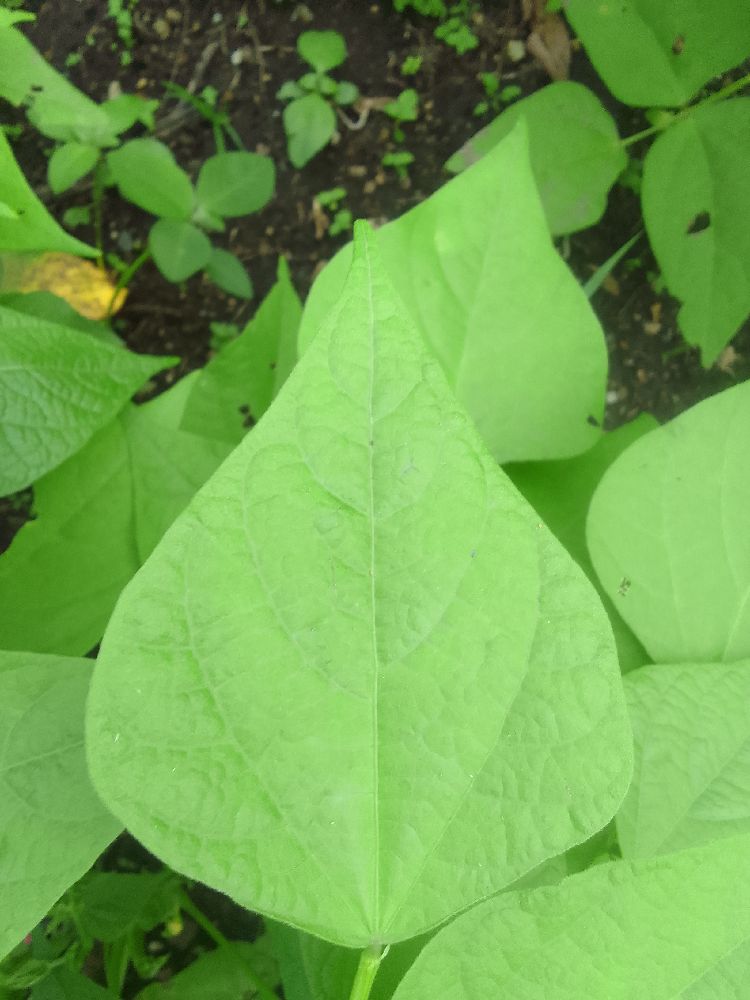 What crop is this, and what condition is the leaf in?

common bean, healthy
